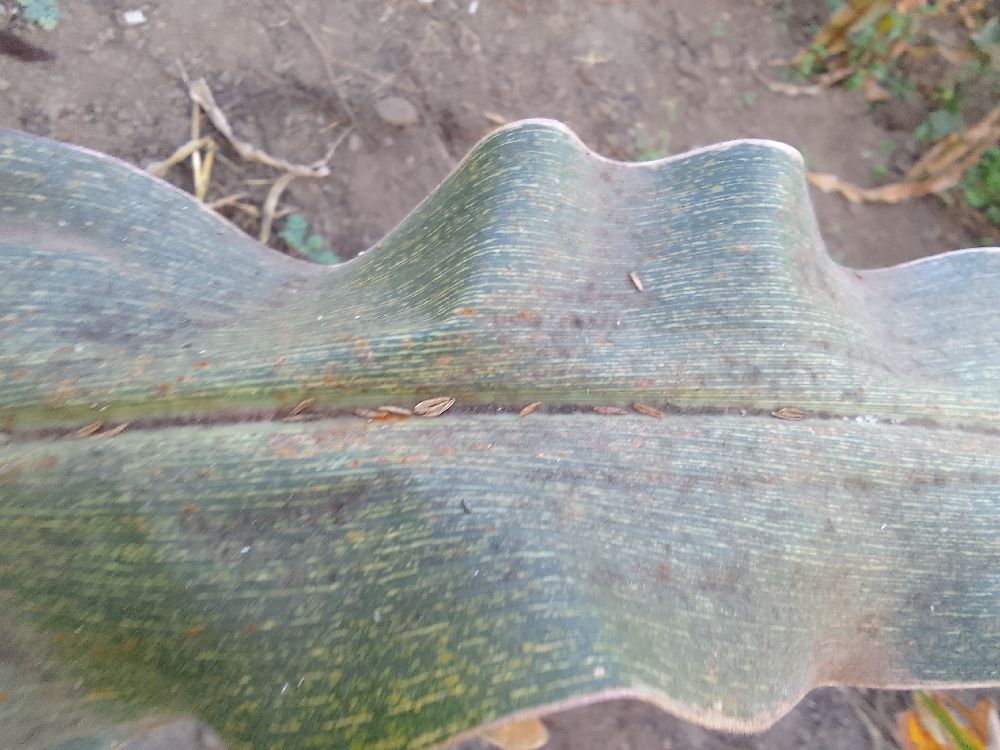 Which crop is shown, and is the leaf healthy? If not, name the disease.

maize, maize streak virus
